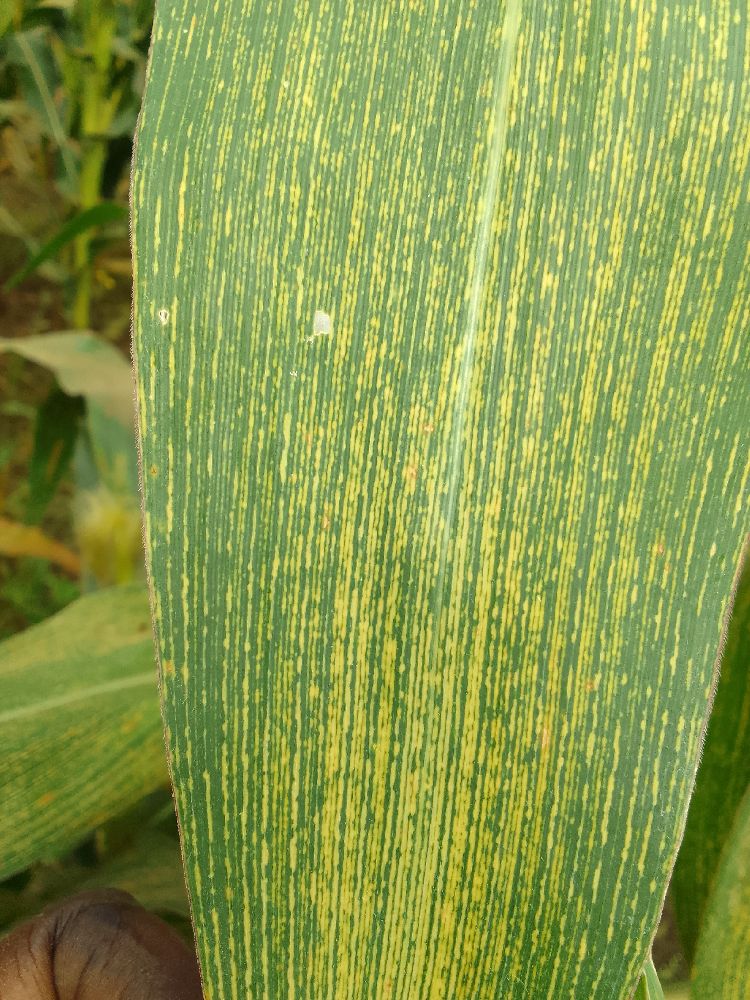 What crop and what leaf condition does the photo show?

maize, maize streak virus
